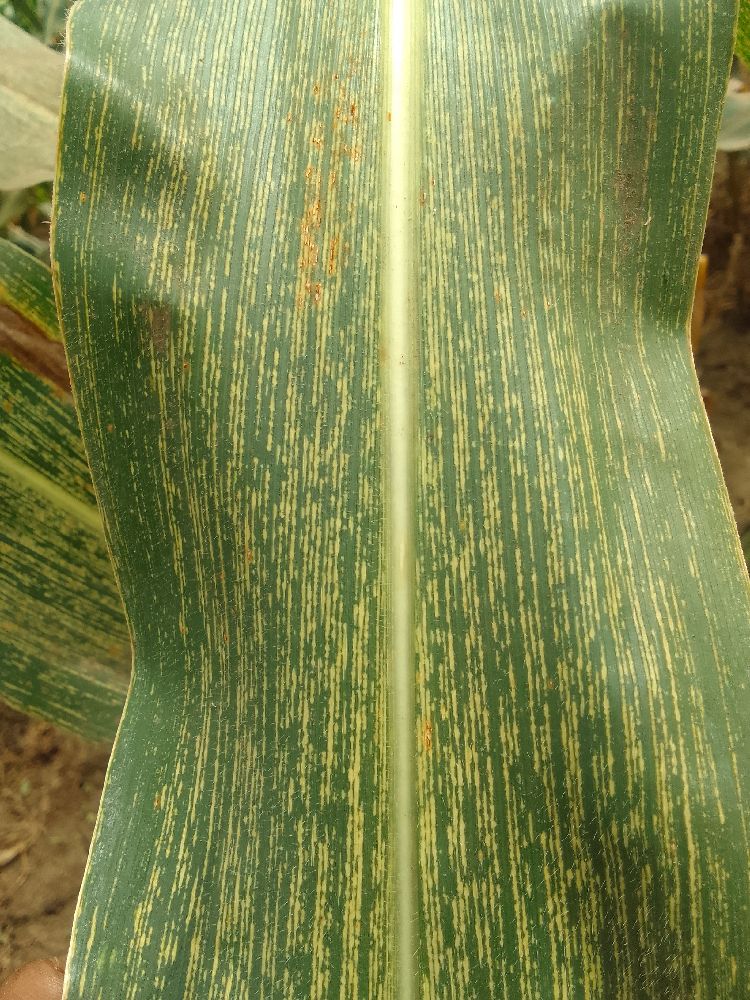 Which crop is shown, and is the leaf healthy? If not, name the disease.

maize, maize streak virus
